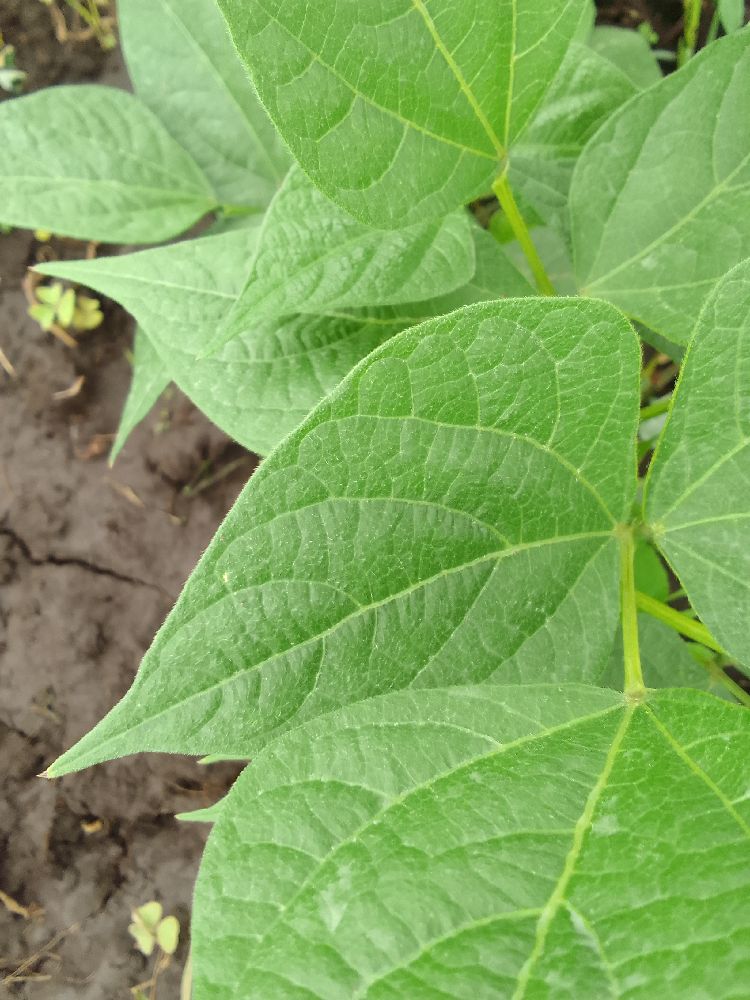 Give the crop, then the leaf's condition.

common bean, healthy
